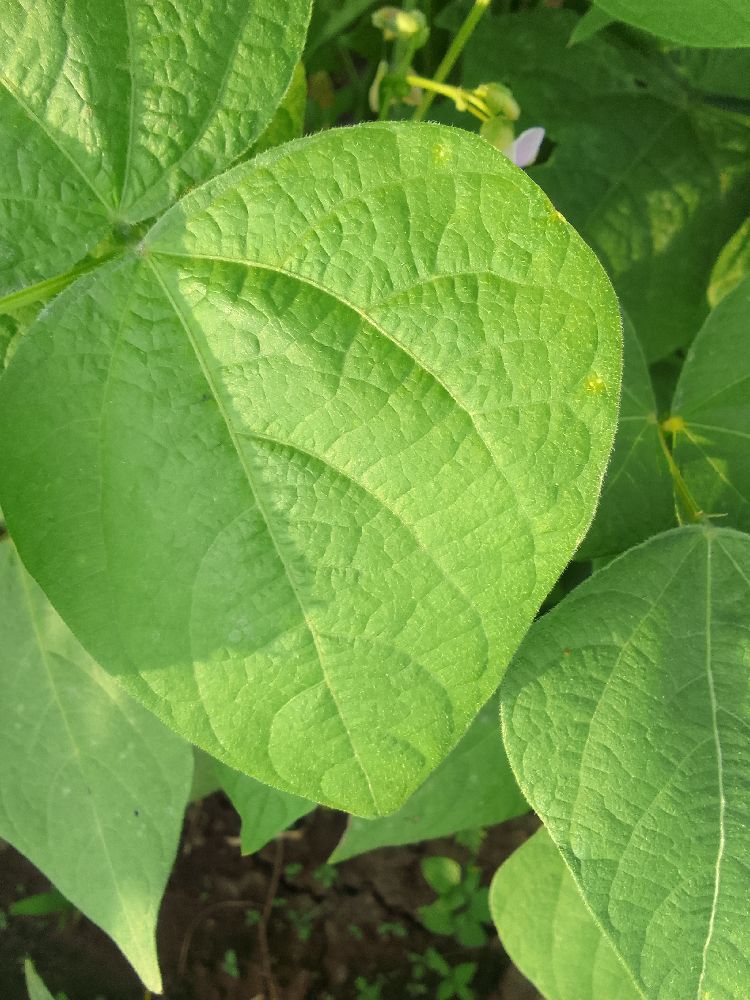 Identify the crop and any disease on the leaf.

common bean, healthy
